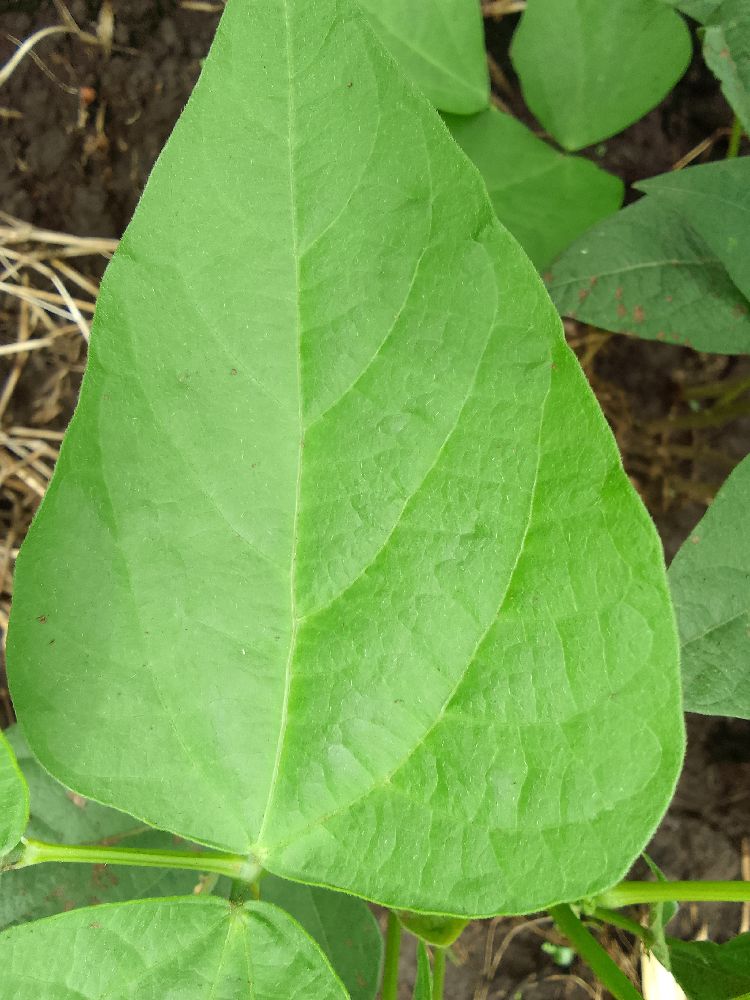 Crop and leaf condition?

common bean, healthy
